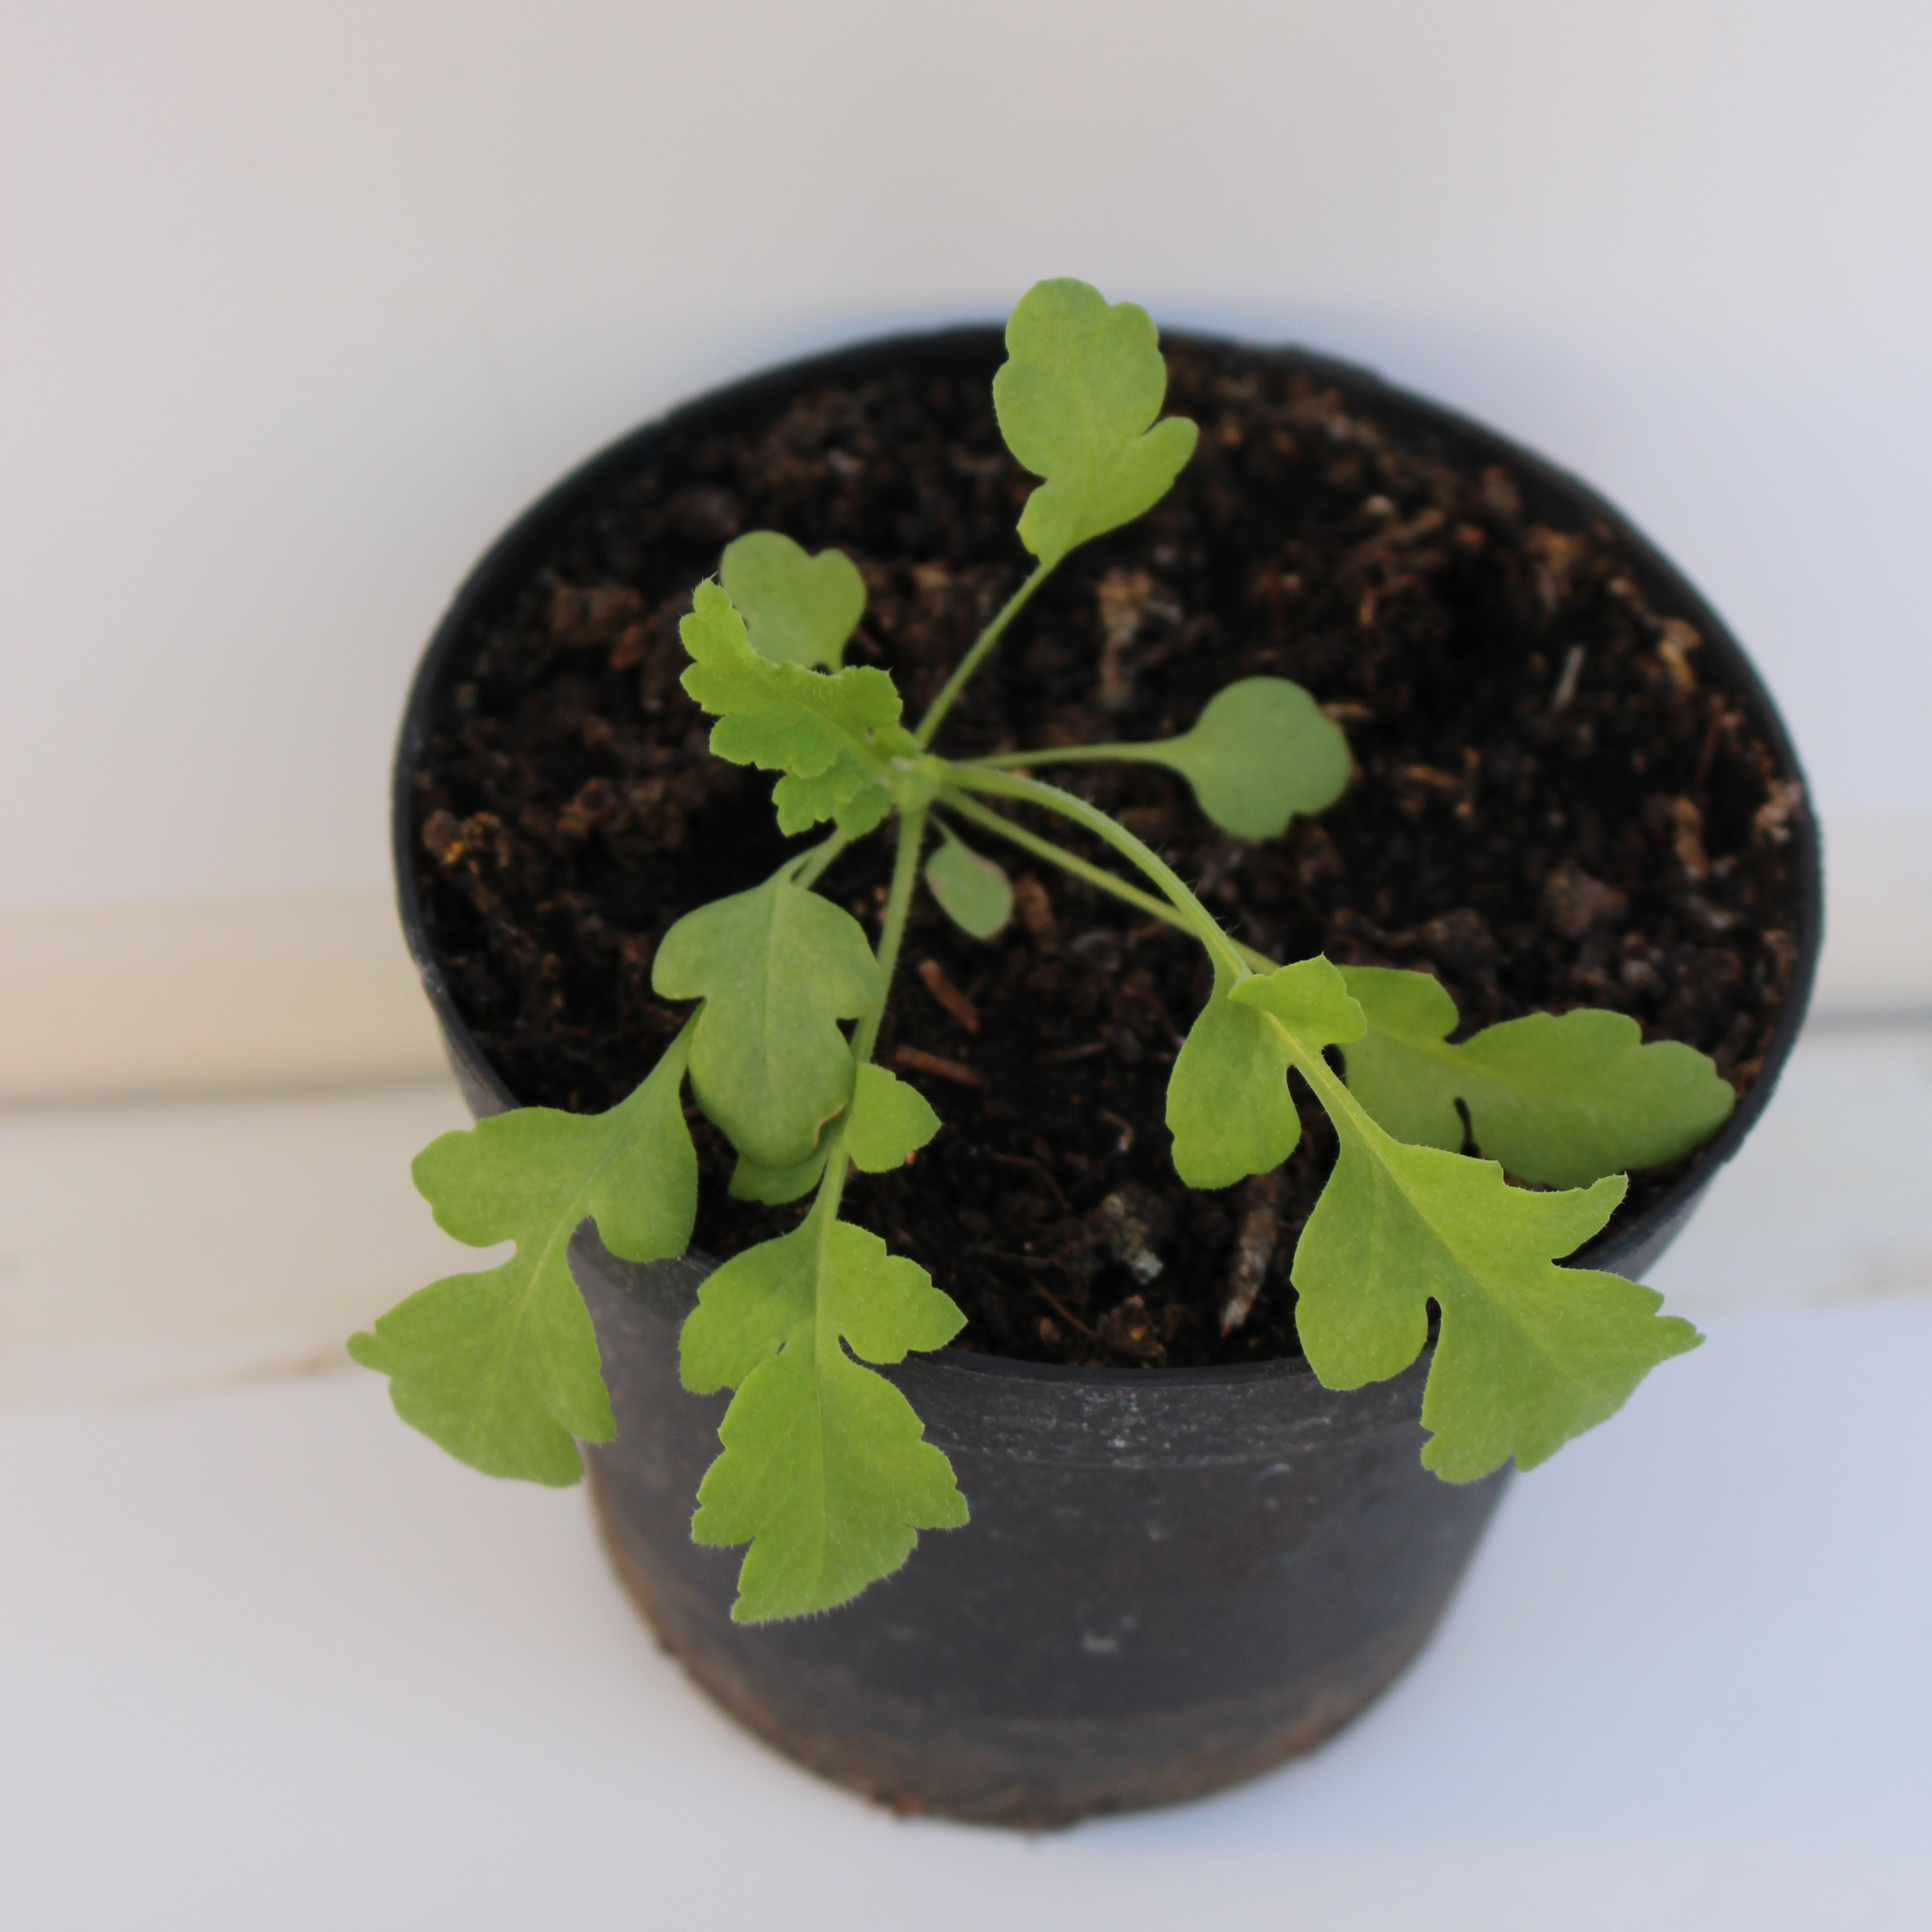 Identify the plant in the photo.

Papaver rhoeas
